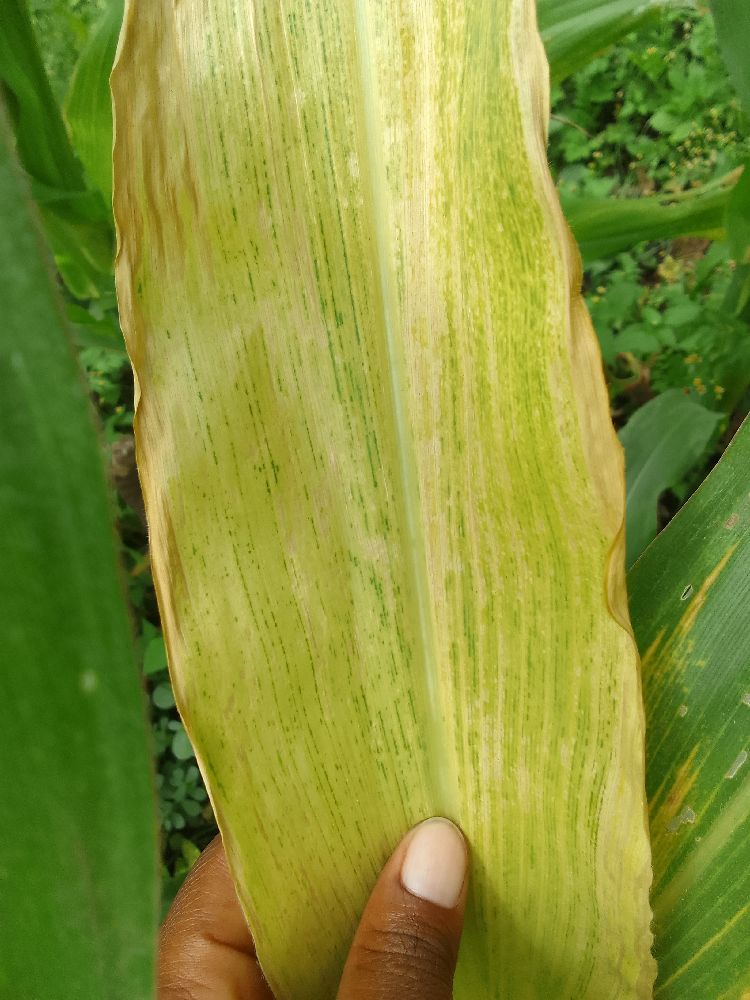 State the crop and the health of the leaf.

maize, maize lethal necrosis
